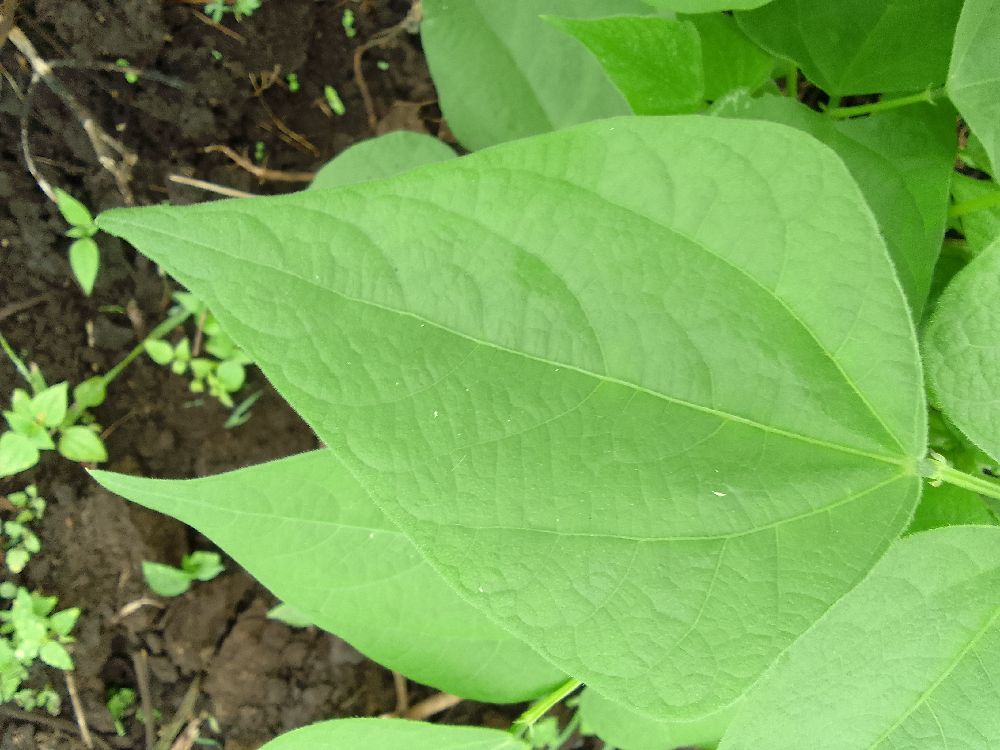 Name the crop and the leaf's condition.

common bean, healthy
